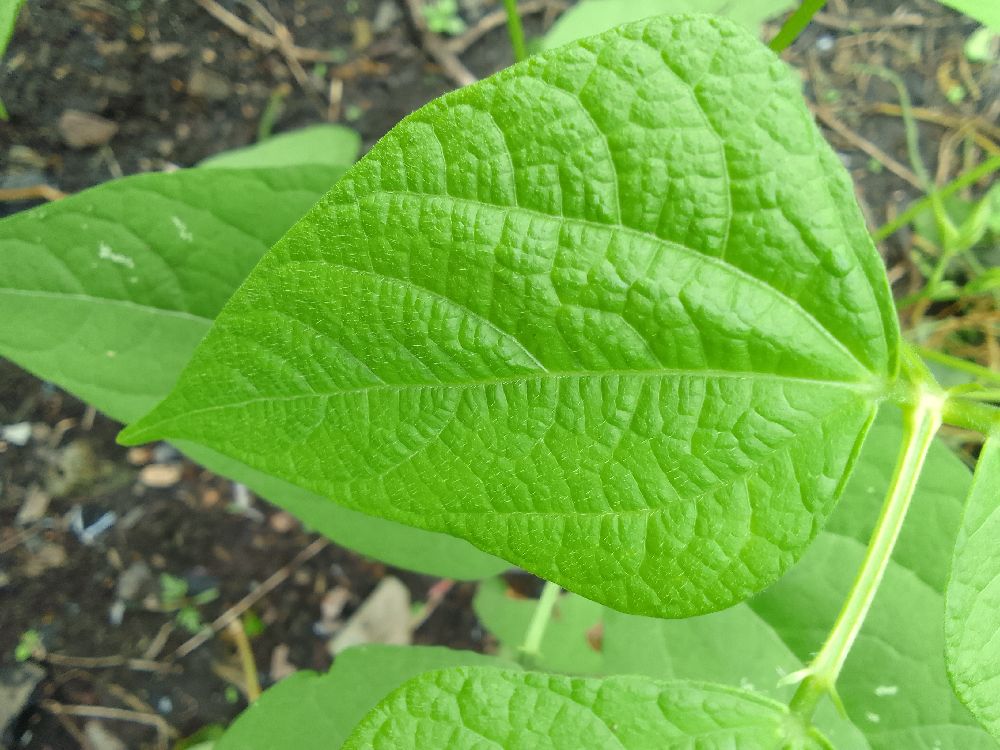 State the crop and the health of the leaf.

common bean, healthy
